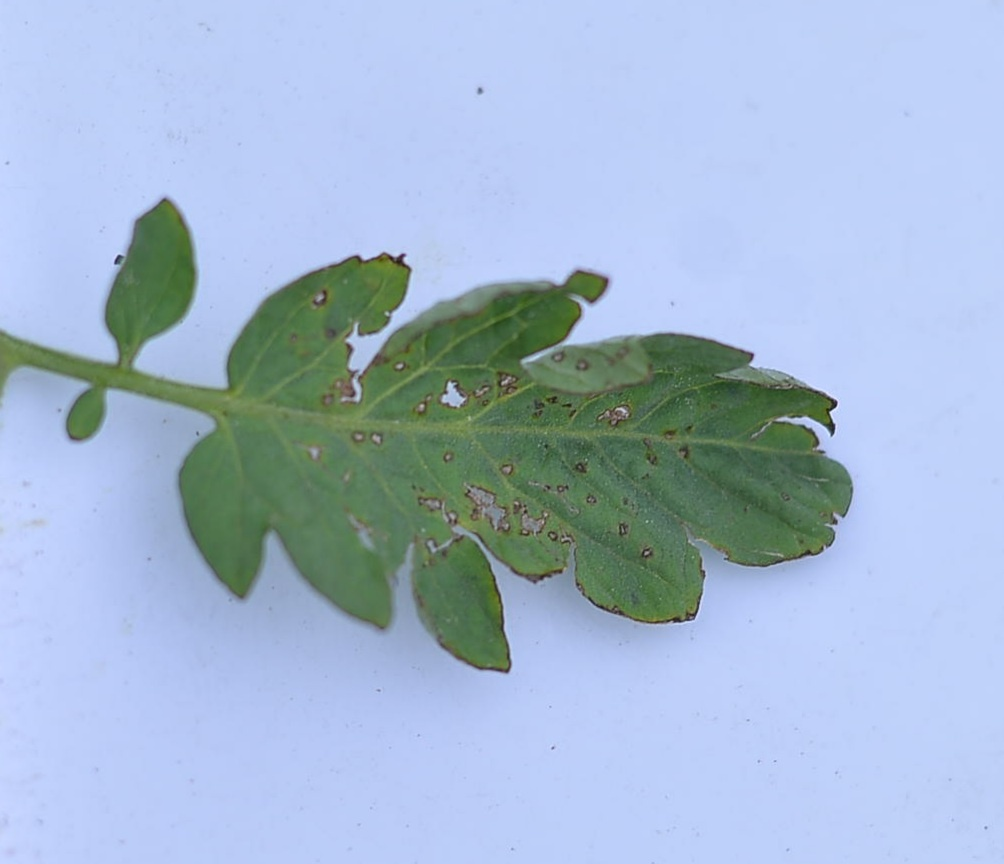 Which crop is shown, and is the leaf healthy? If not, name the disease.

tomato, infected
